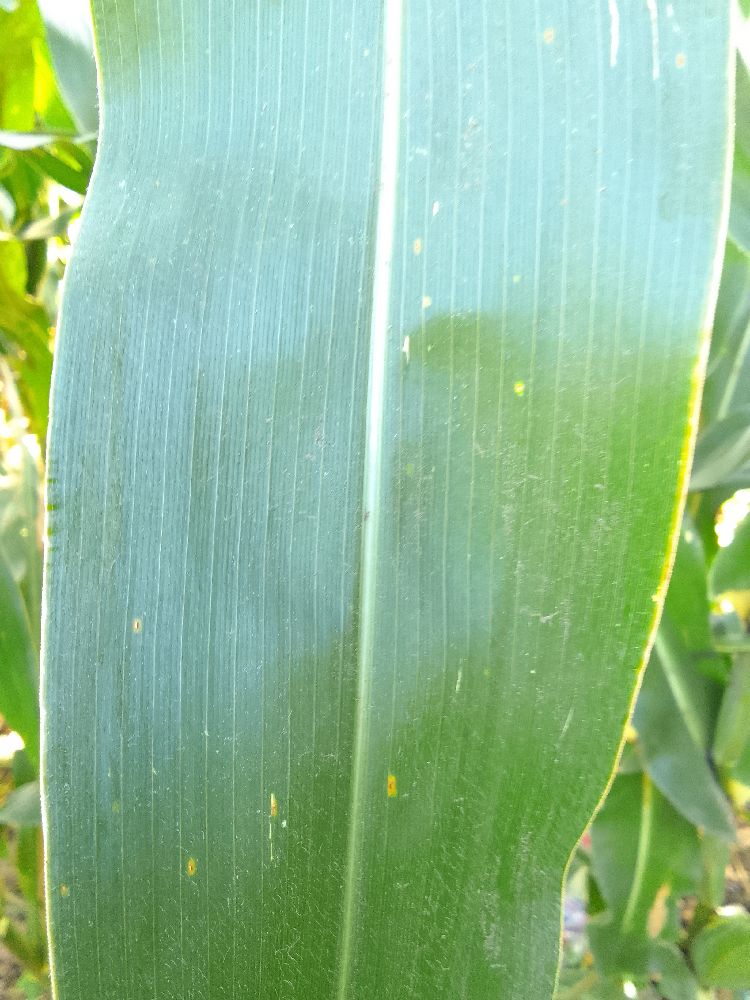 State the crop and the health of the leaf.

maize, healthy
